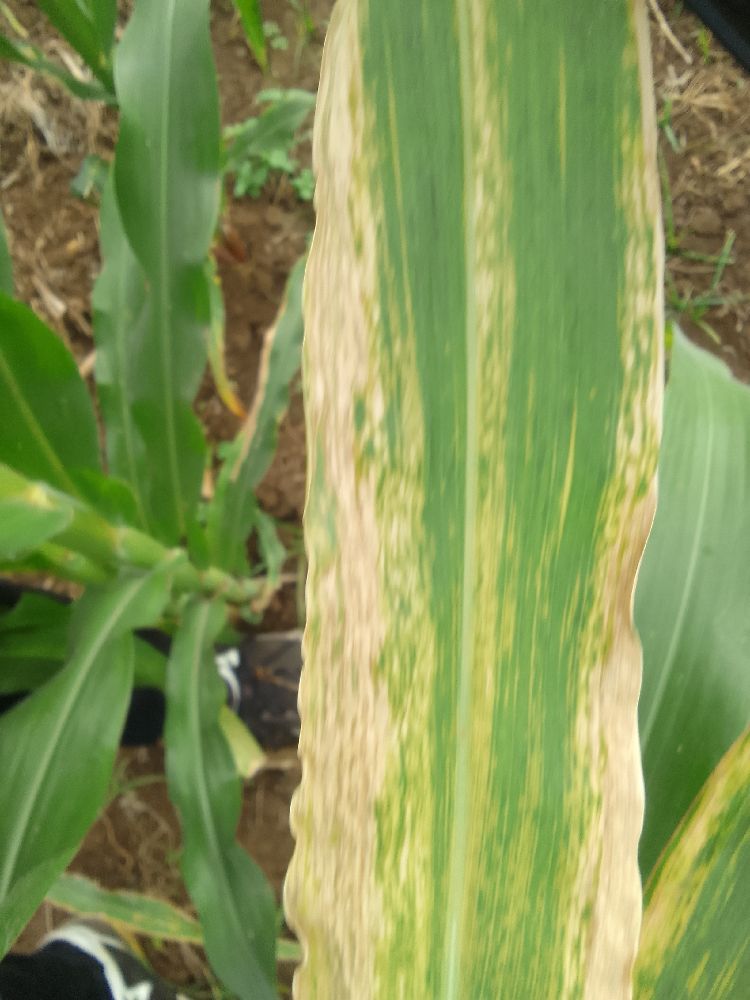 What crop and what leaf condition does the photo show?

maize, maize lethal necrosis
